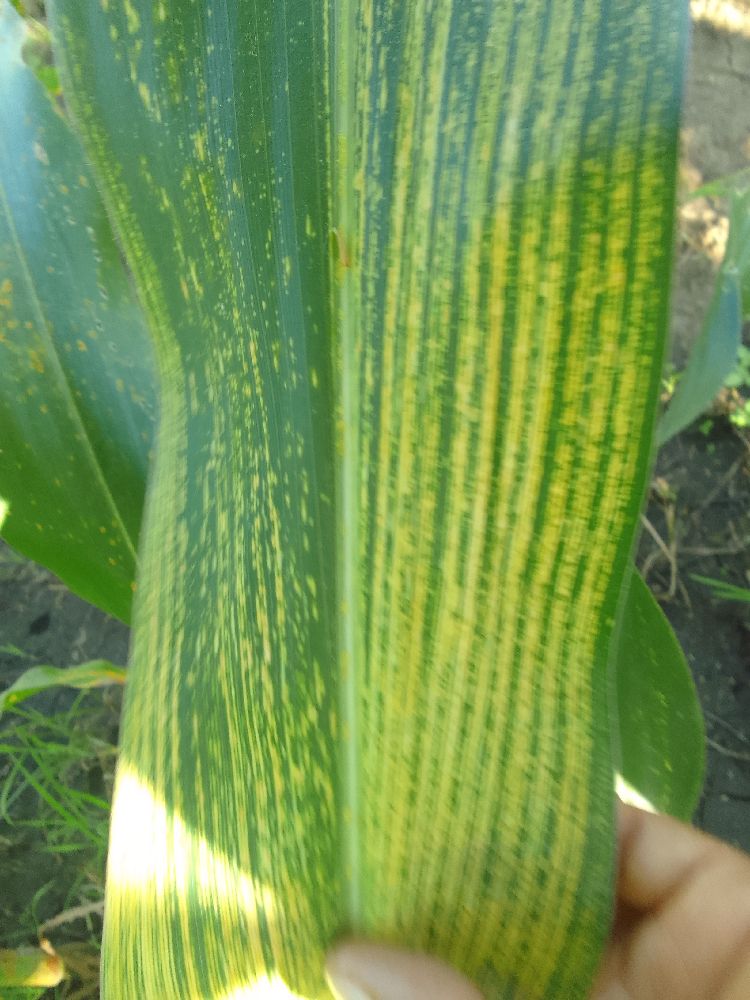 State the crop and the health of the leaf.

maize, maize streak virus
